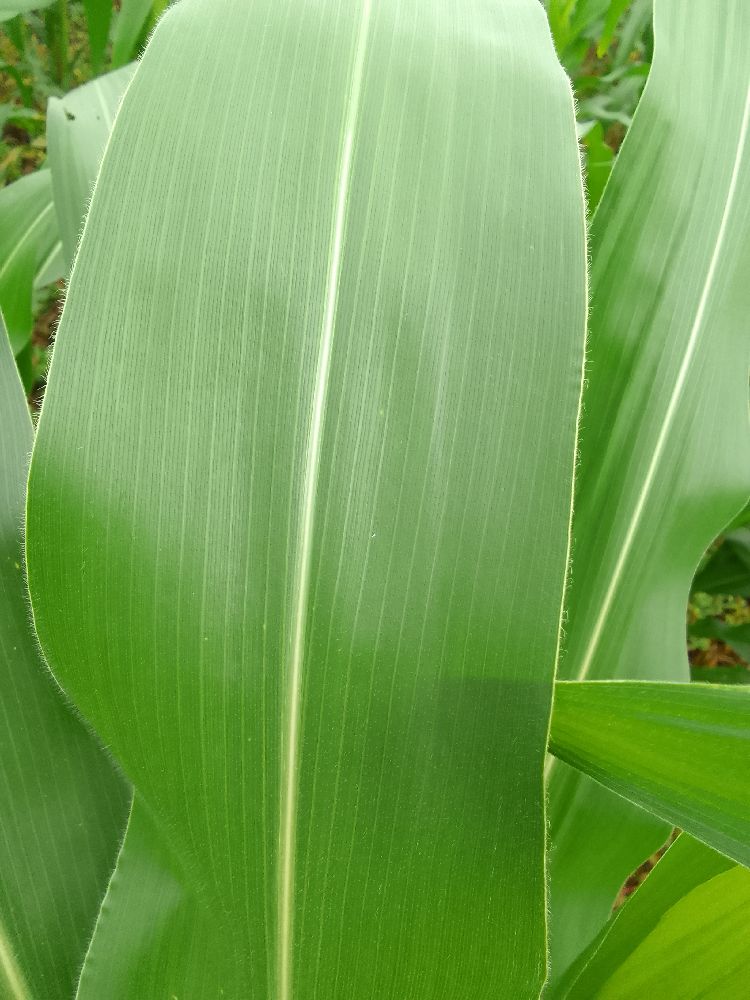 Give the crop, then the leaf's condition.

maize, healthy
